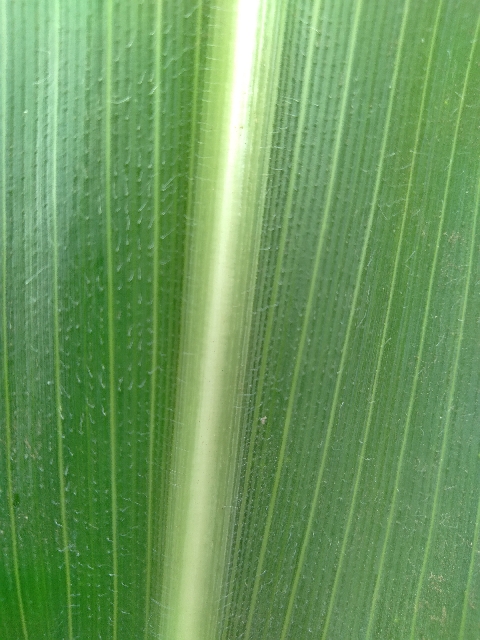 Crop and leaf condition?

maize, healthy
